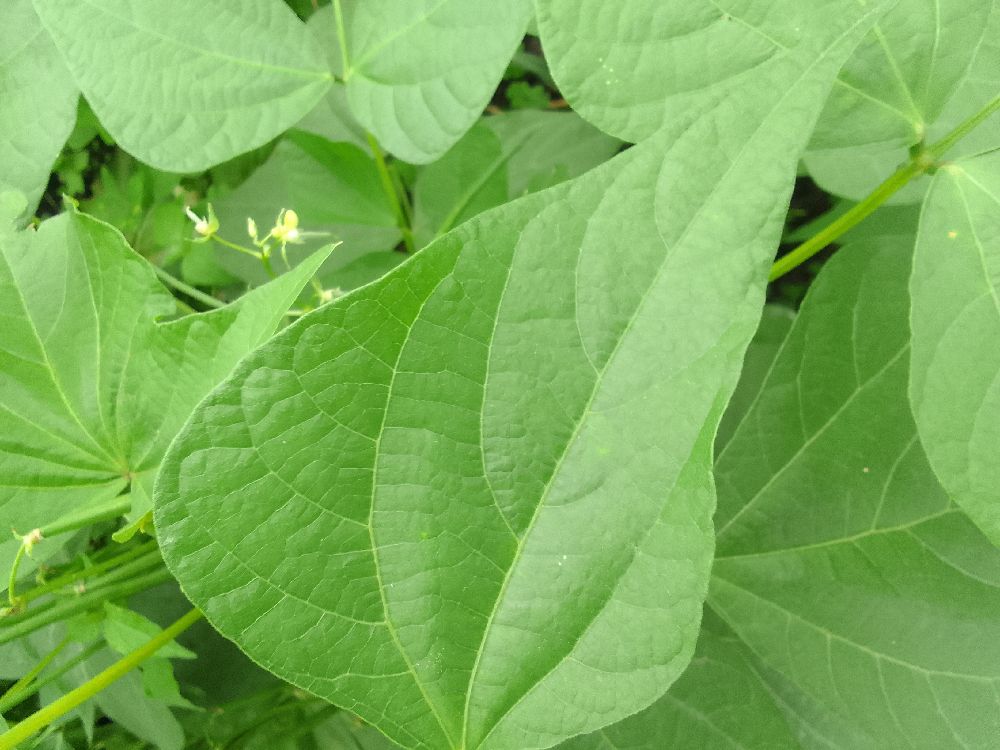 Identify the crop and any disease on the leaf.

common bean, healthy
